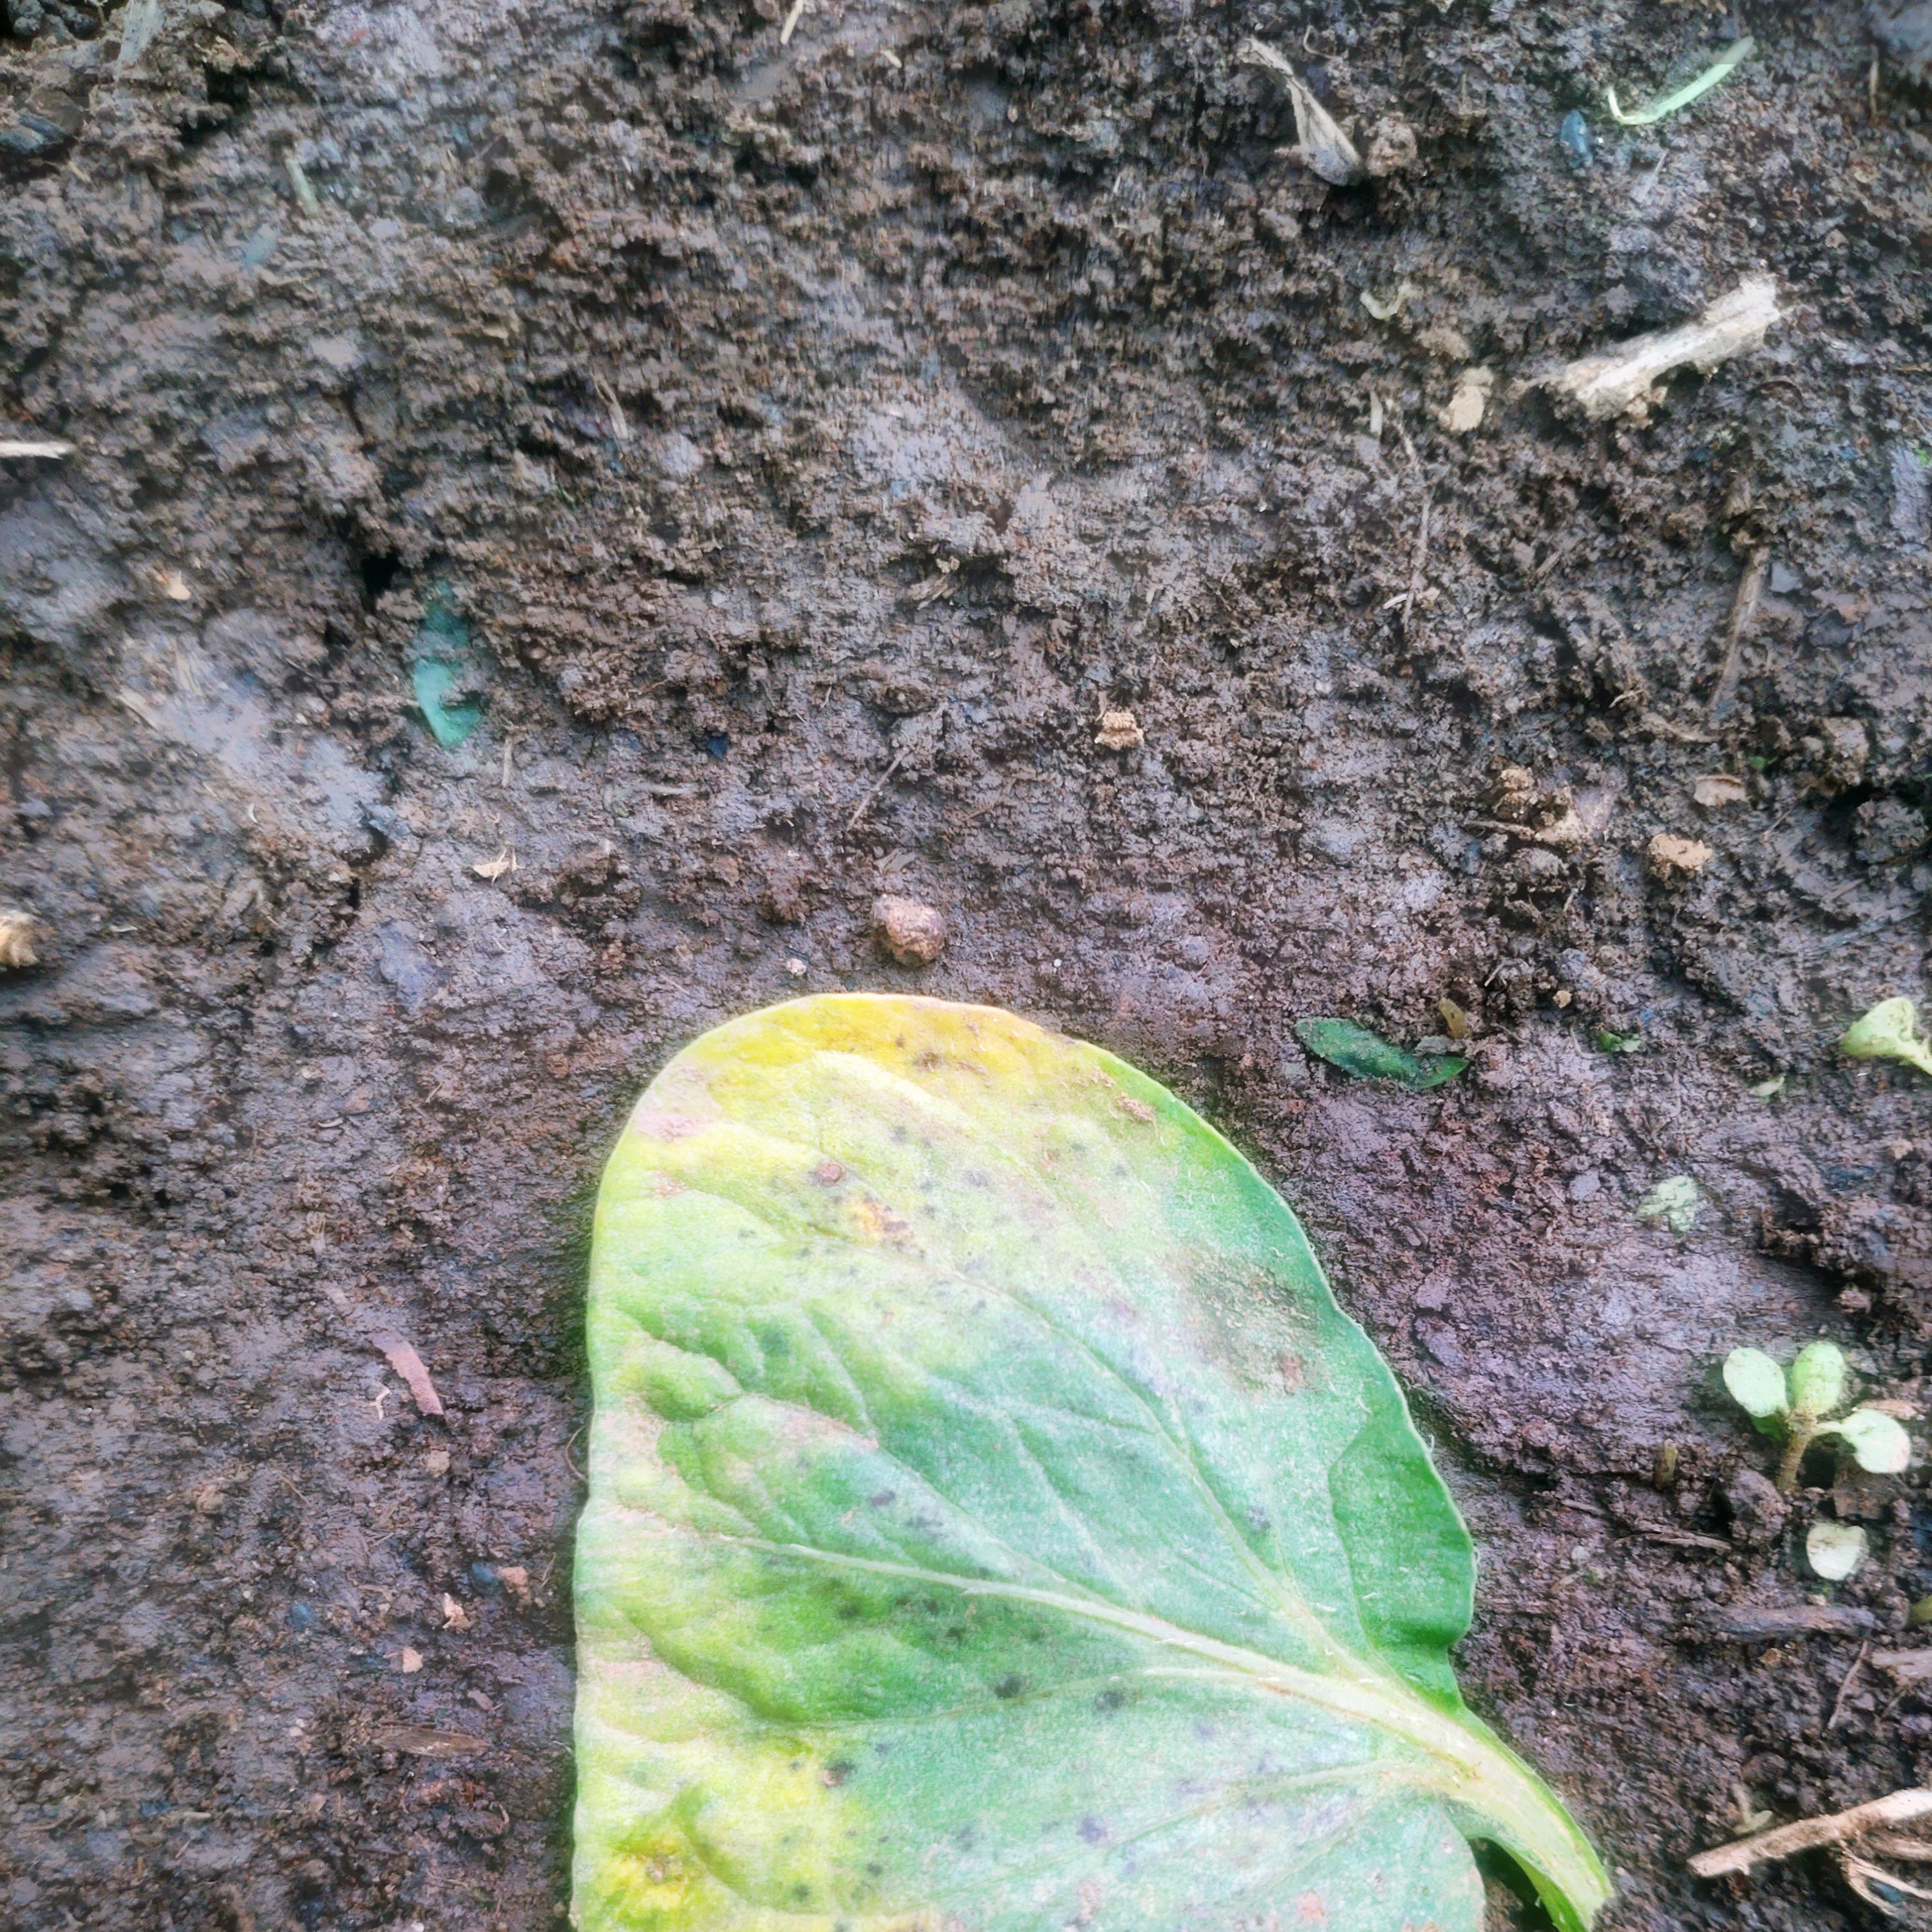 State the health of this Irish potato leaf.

late blight
